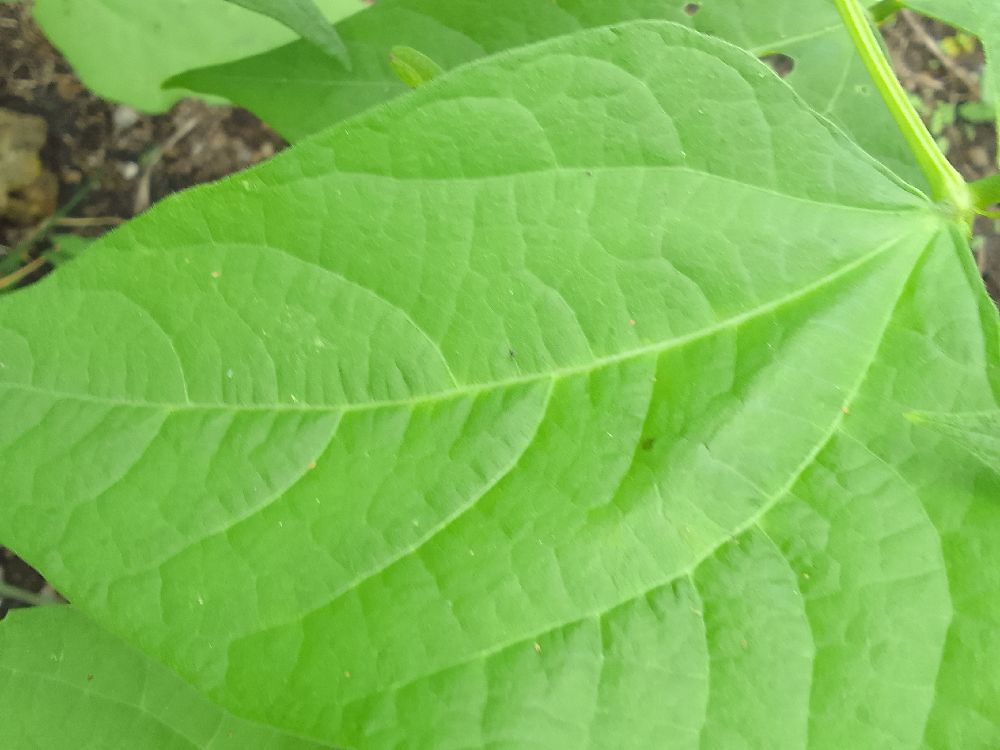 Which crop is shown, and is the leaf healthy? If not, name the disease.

common bean, healthy
